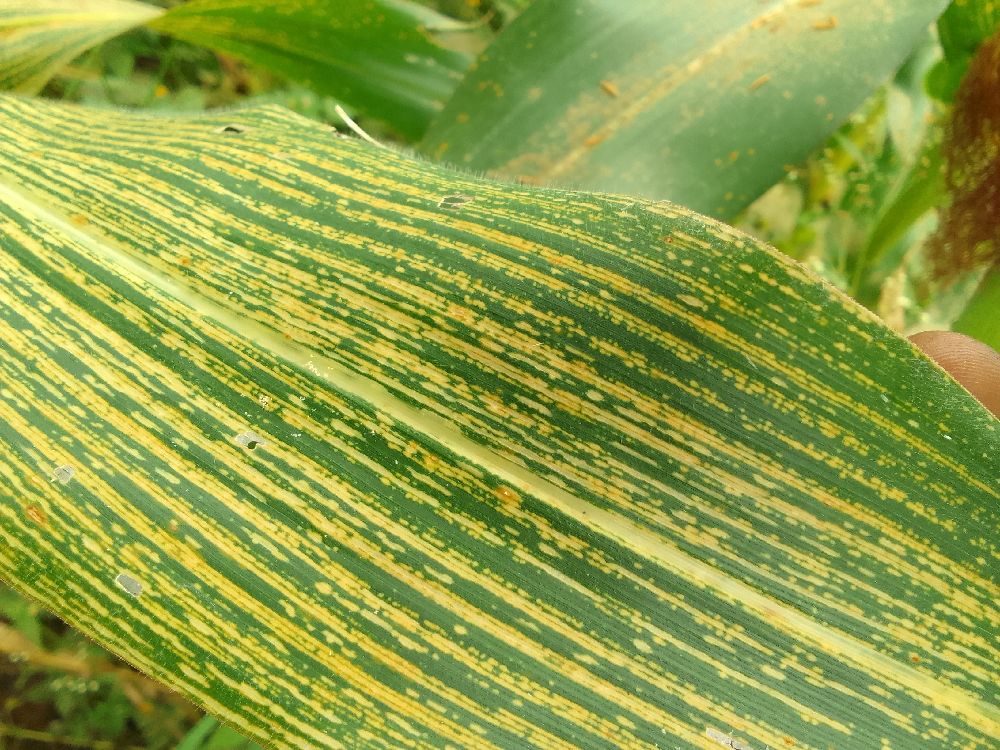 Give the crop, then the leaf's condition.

maize, maize streak virus
